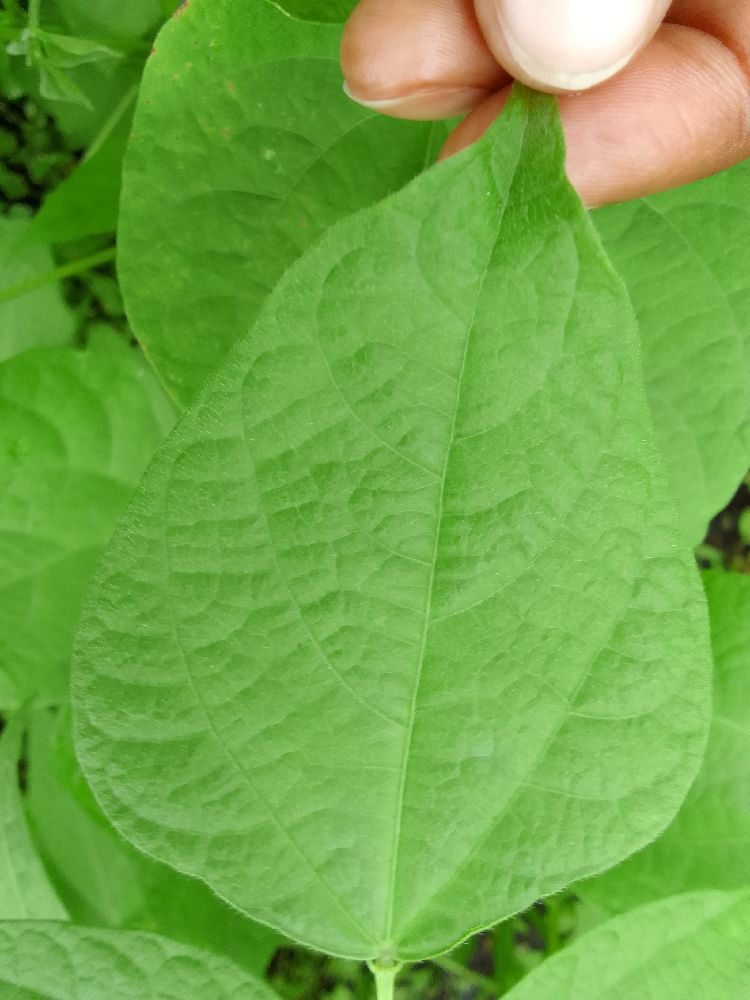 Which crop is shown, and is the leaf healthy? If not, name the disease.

common bean, healthy
